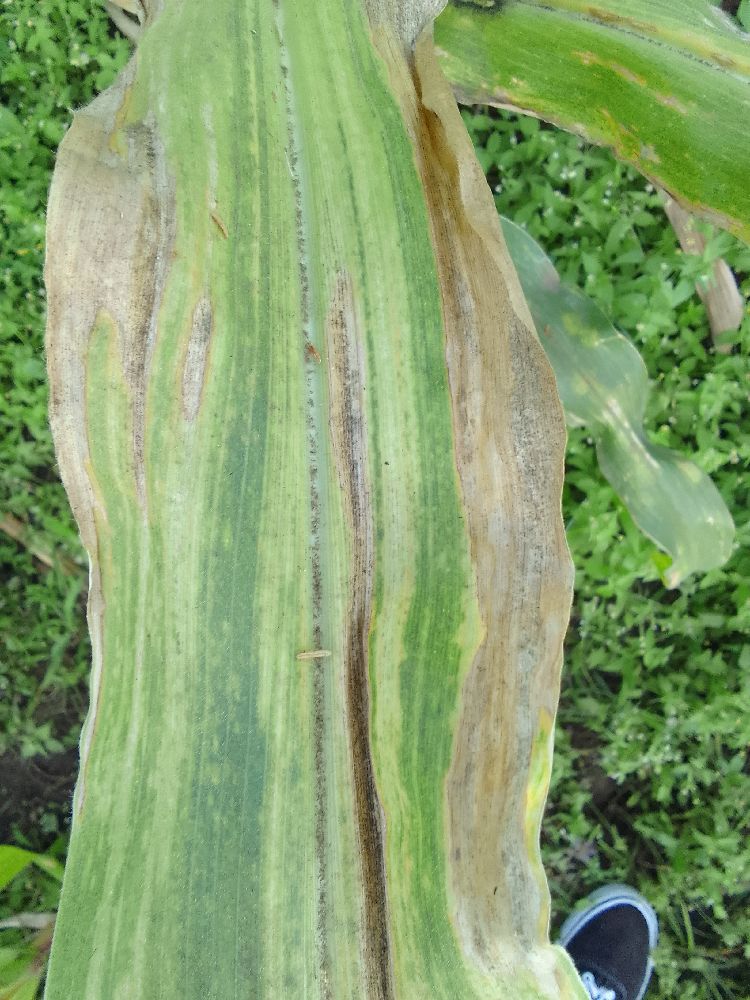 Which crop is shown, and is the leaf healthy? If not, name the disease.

maize, maize lethal necrosis
